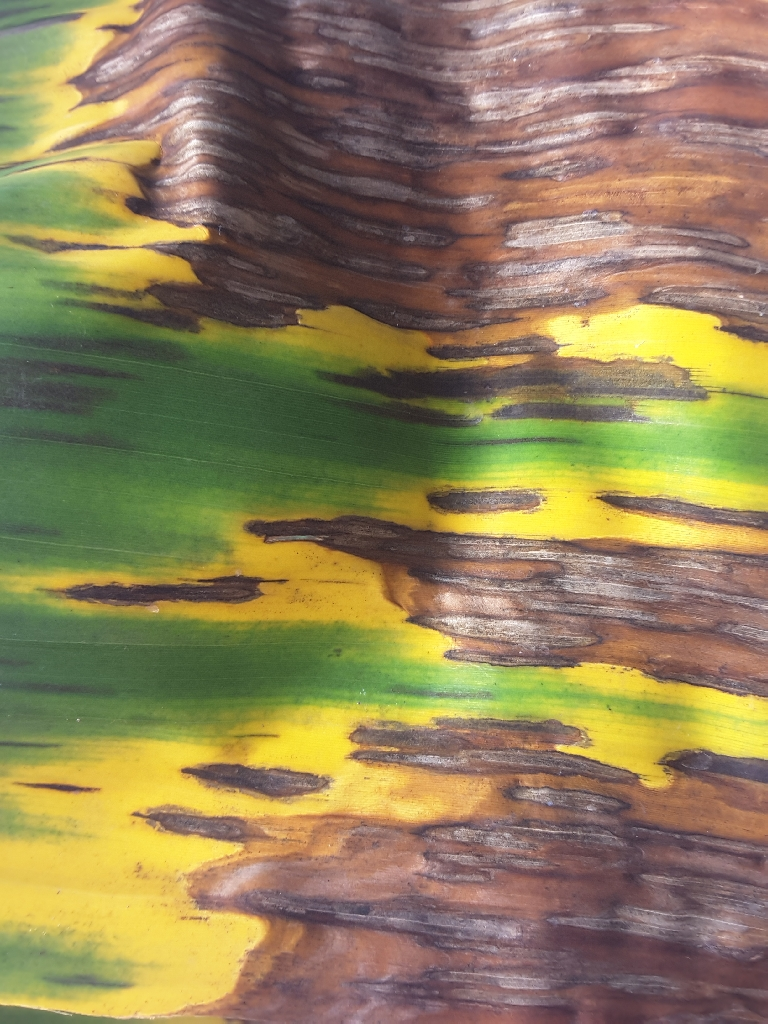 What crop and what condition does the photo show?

banana, black sigatoka
